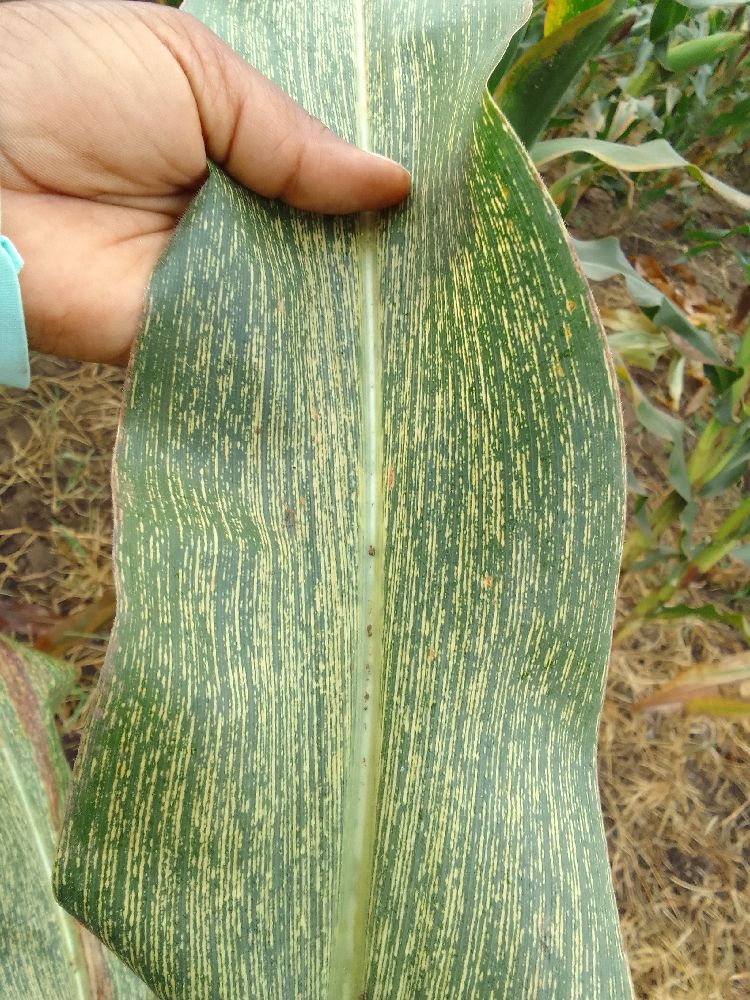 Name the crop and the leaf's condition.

maize, maize streak virus
